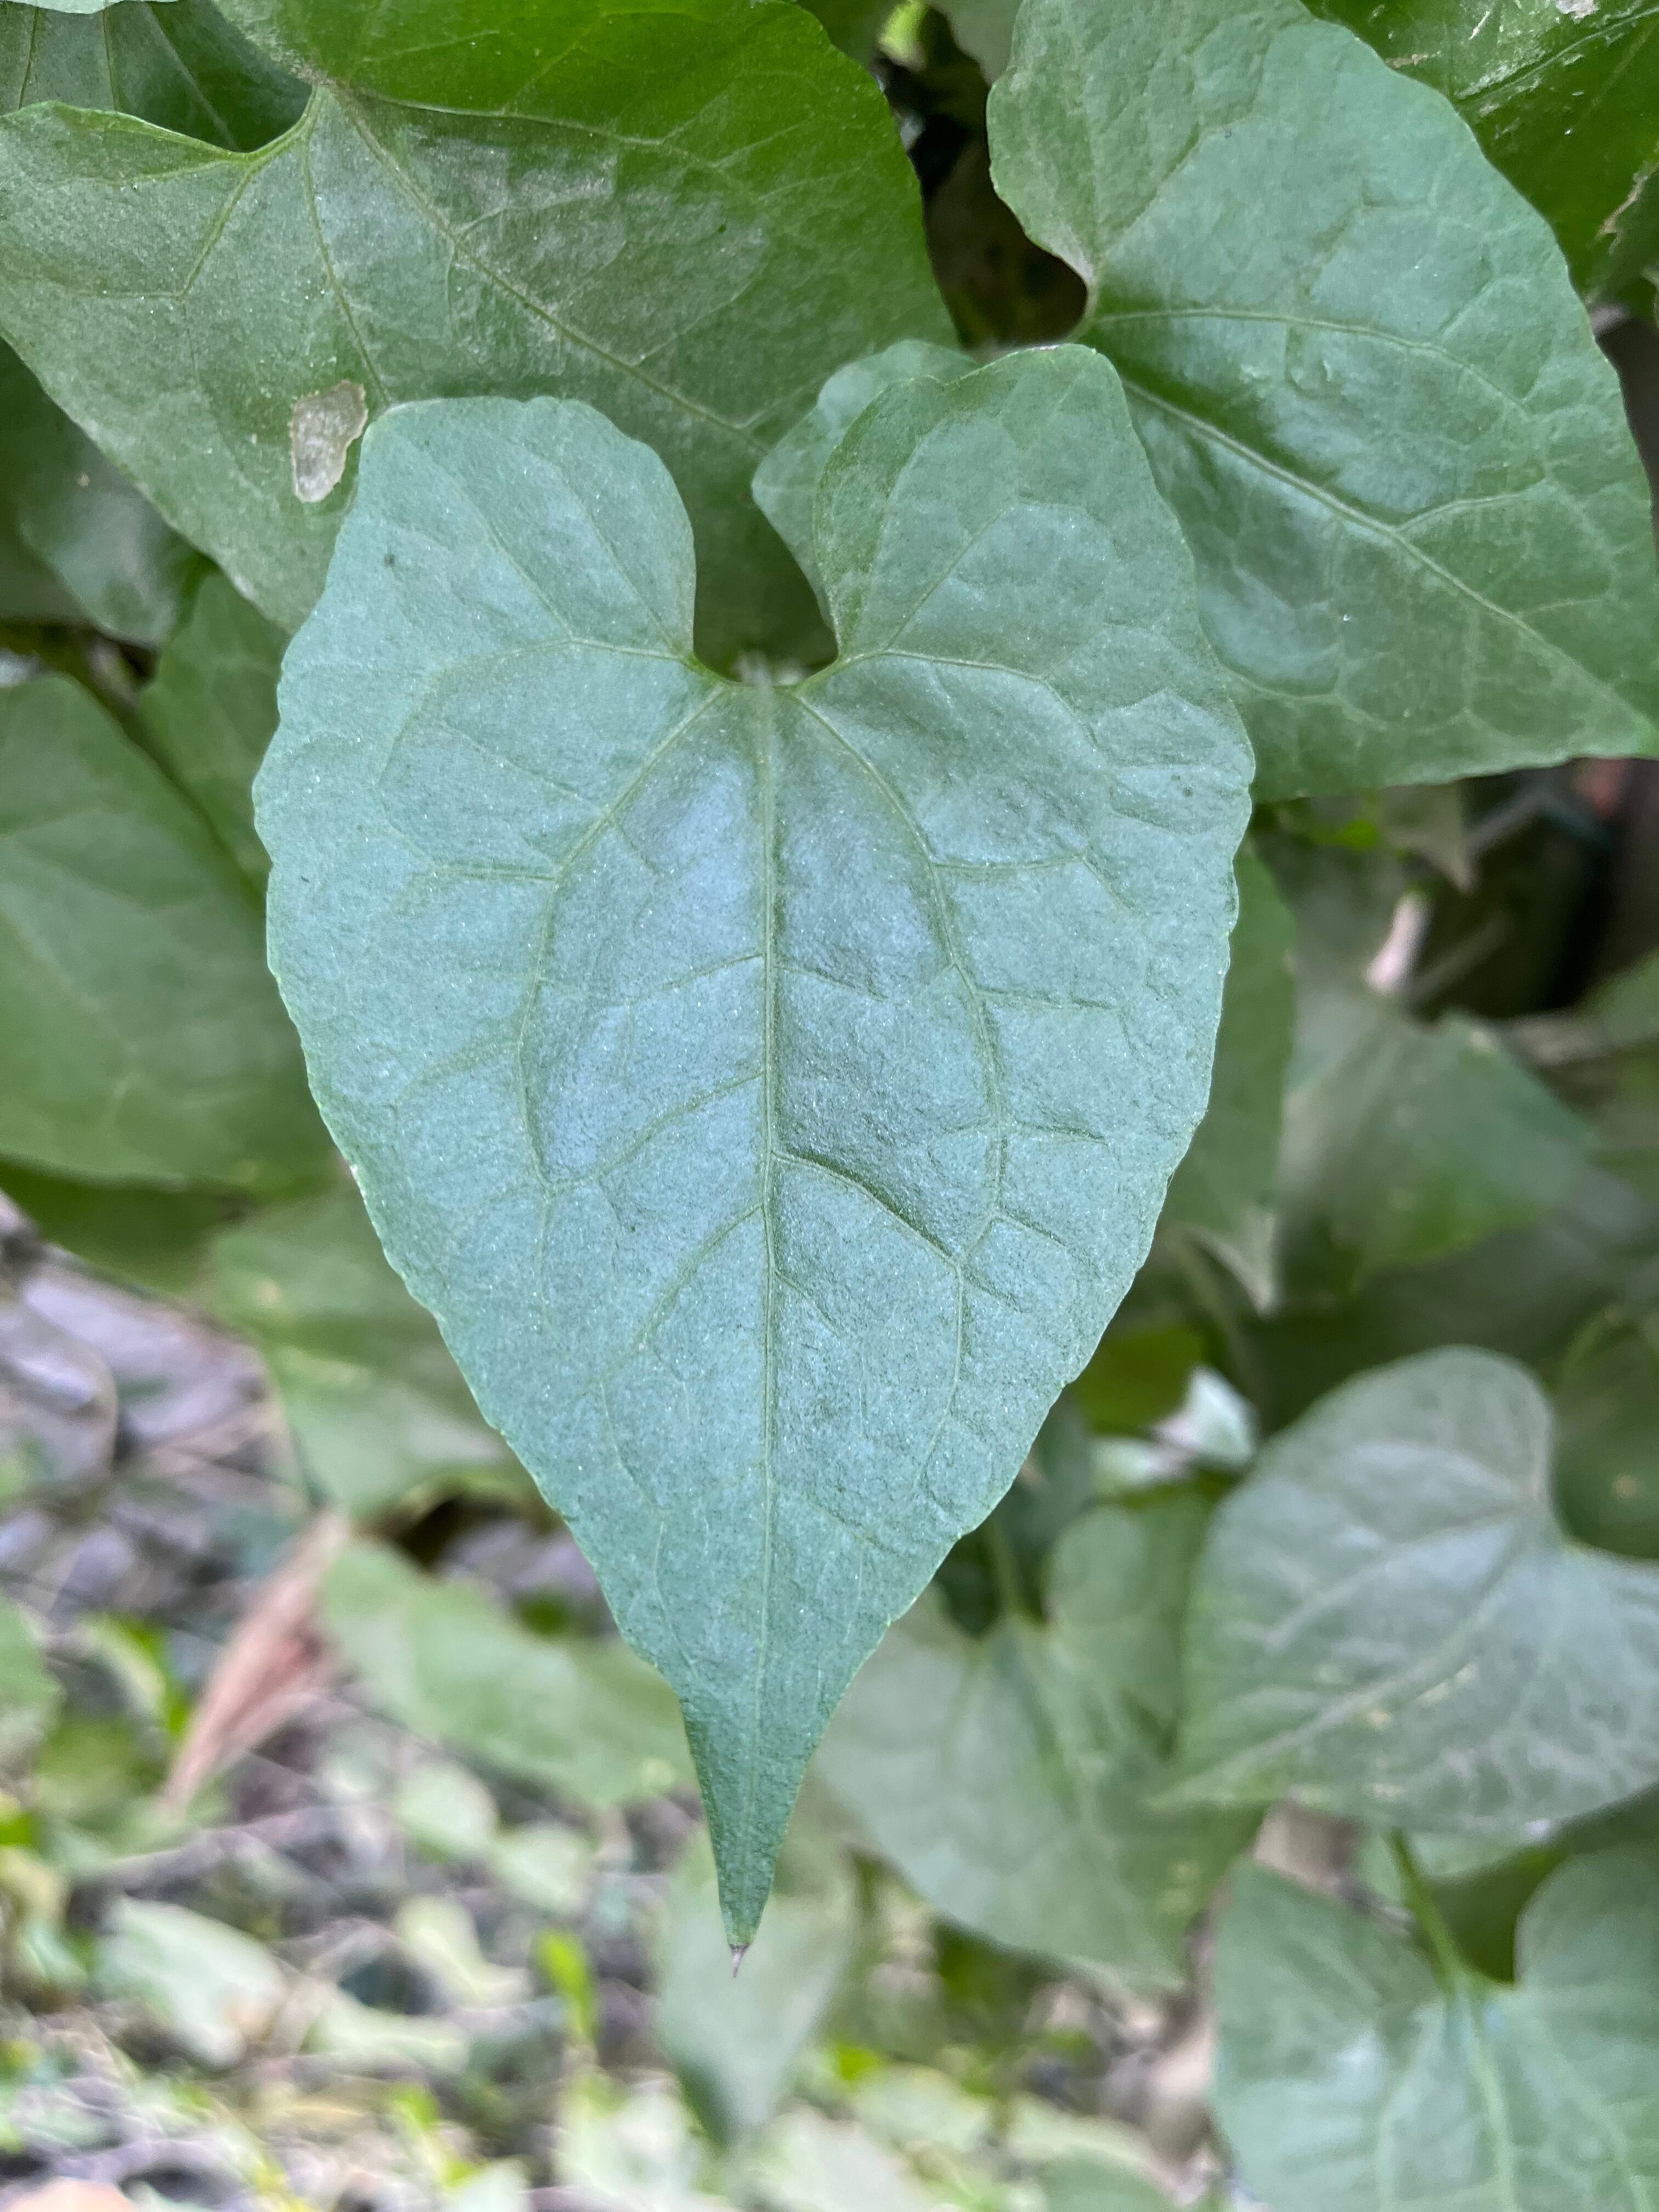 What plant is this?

bitter vine
